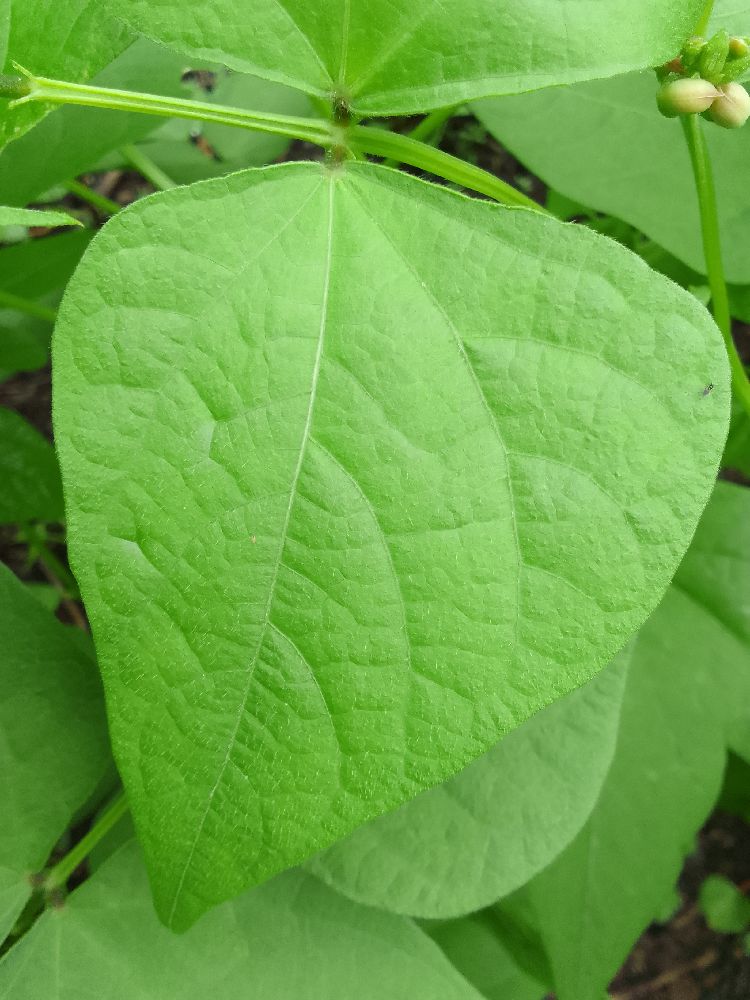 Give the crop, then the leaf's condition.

common bean, healthy
